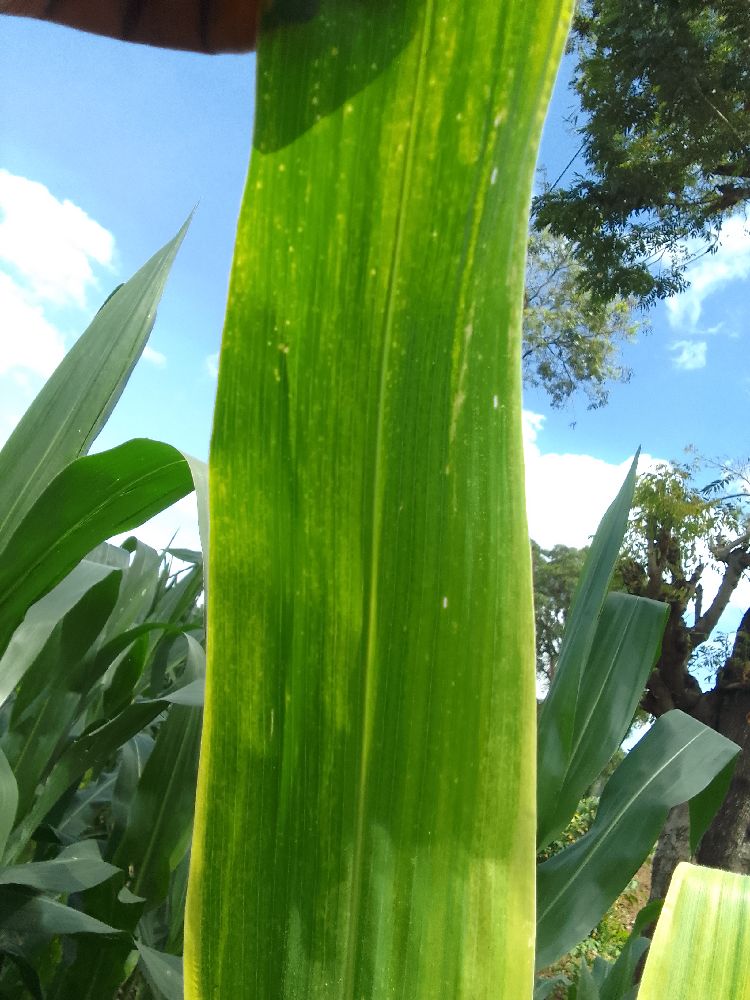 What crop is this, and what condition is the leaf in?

maize, maize lethal necrosis
